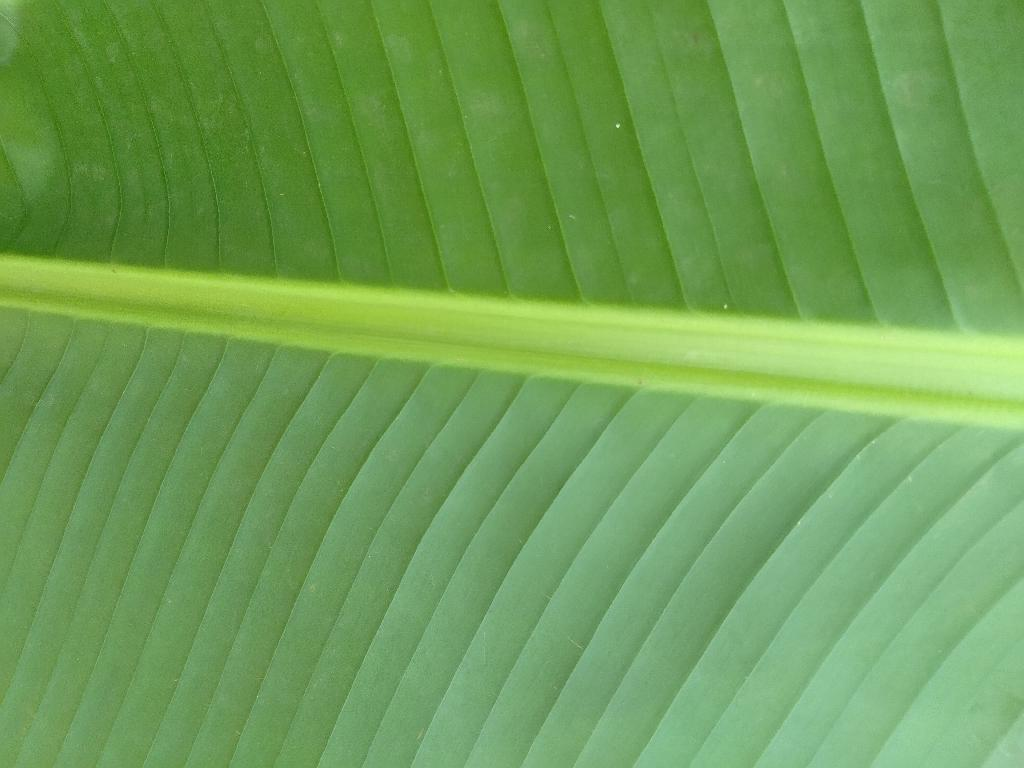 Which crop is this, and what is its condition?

banana, healthy
